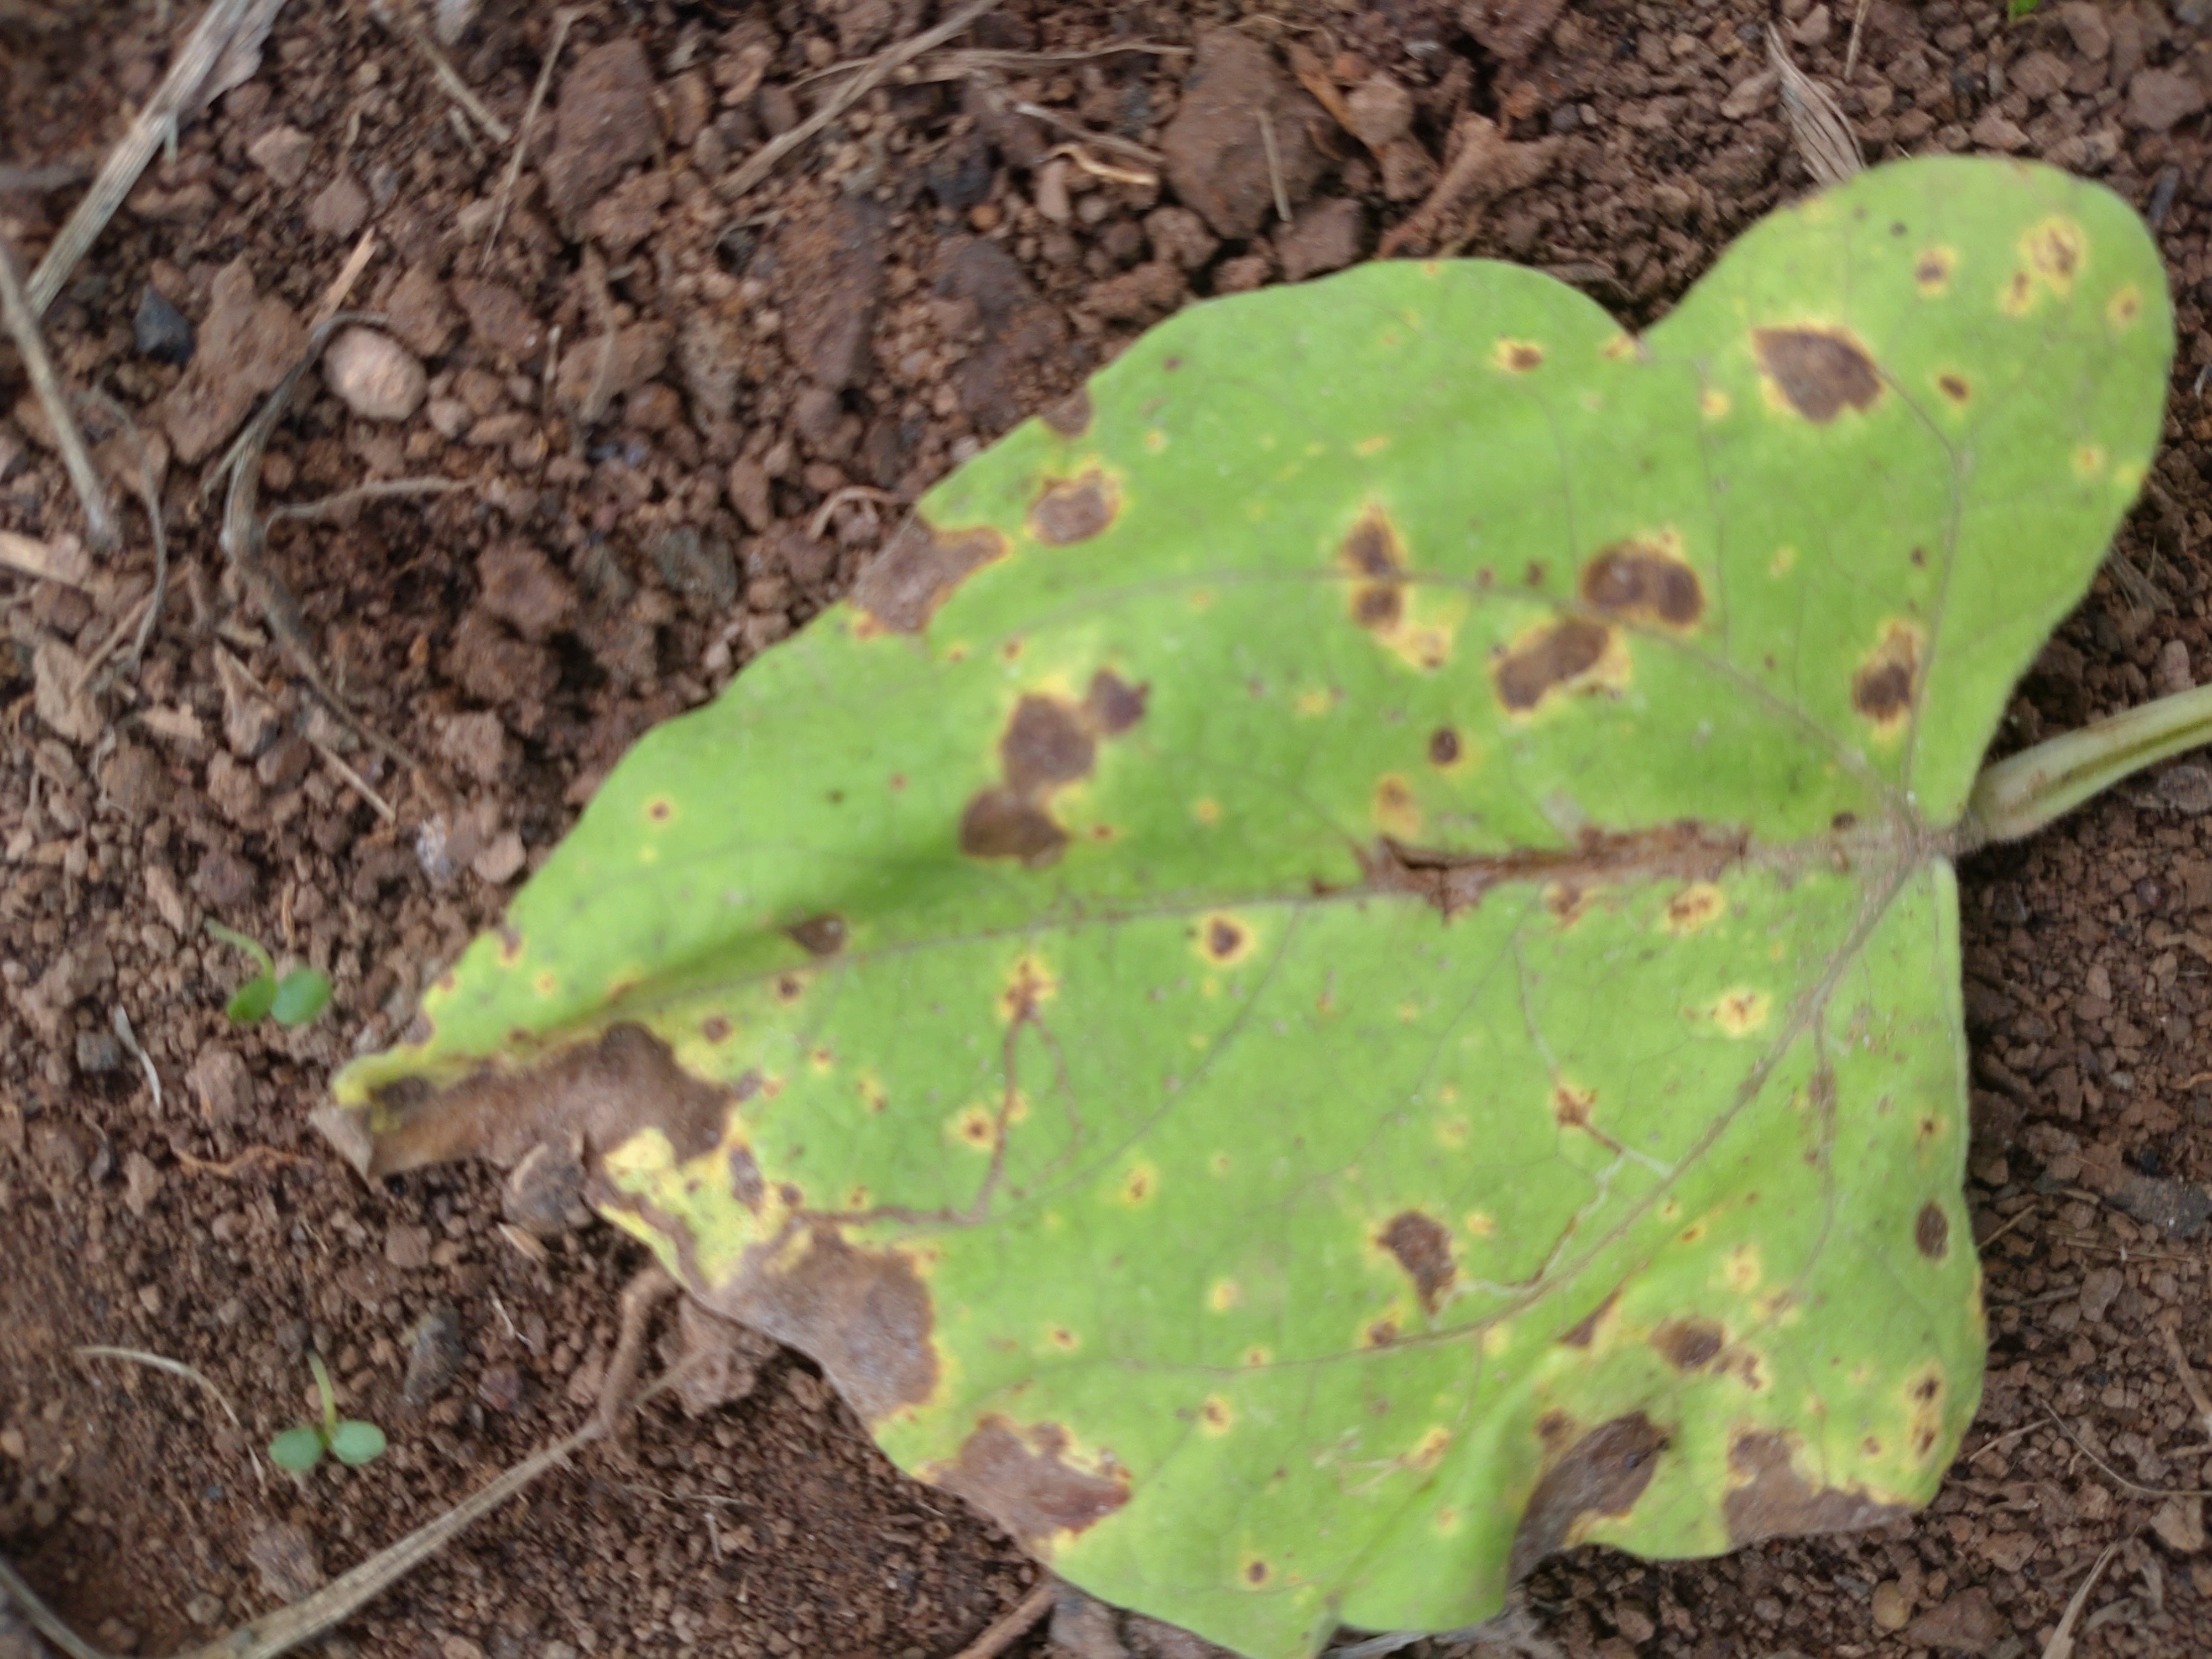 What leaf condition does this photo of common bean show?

rust
